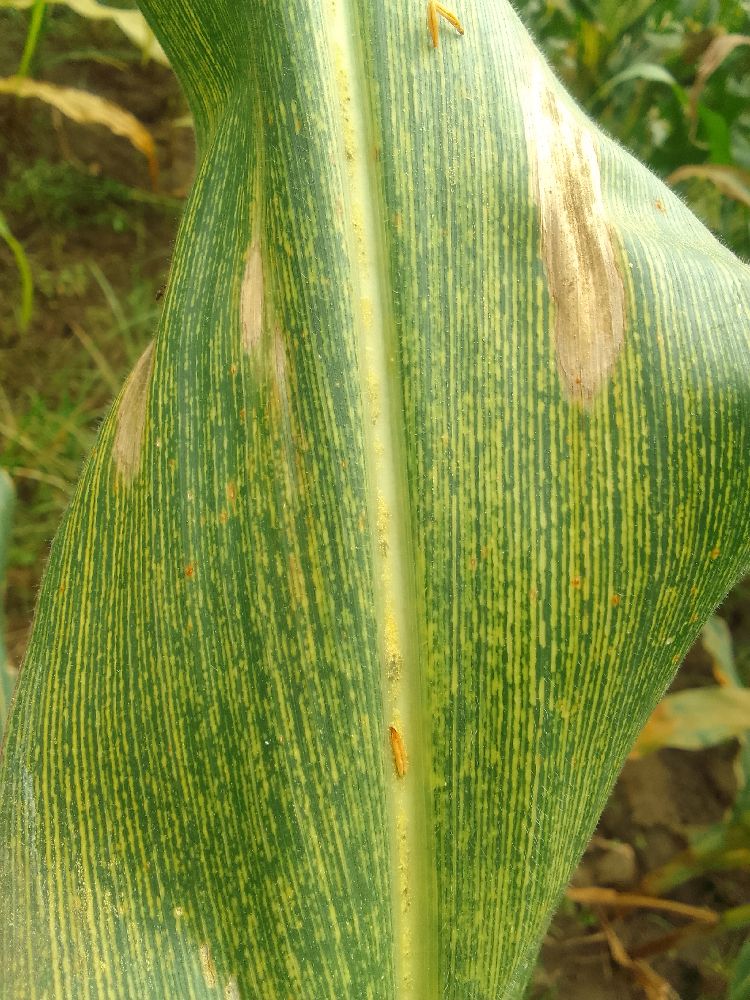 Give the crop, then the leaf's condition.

maize, maize streak virus
